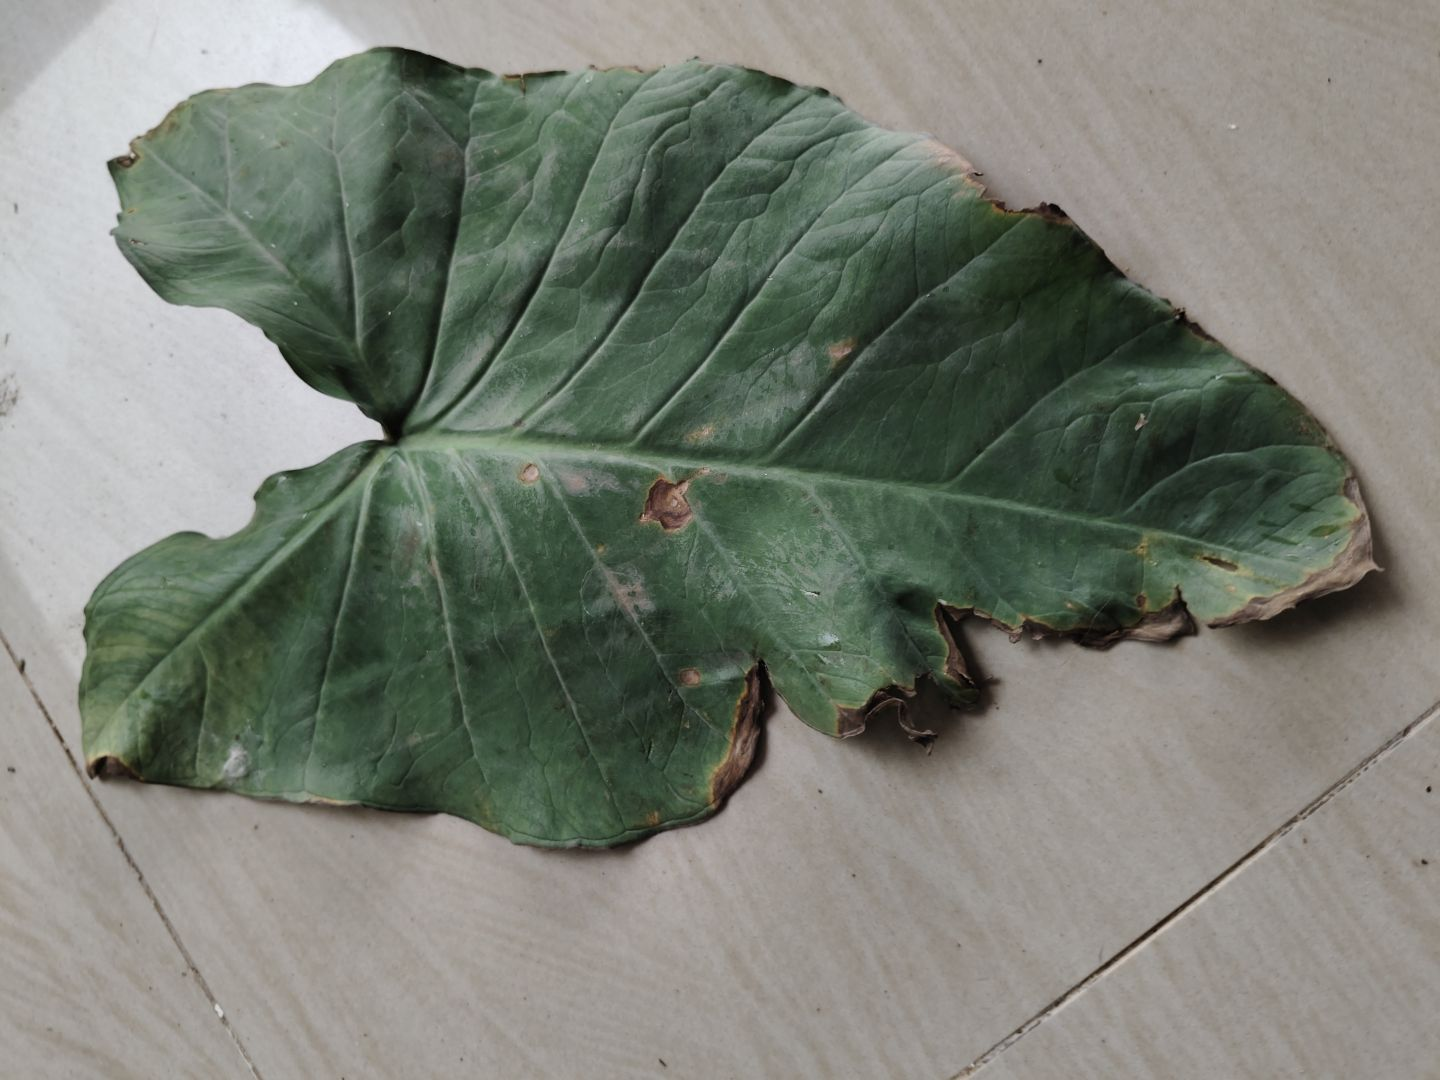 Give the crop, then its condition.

taro, leaf blight
